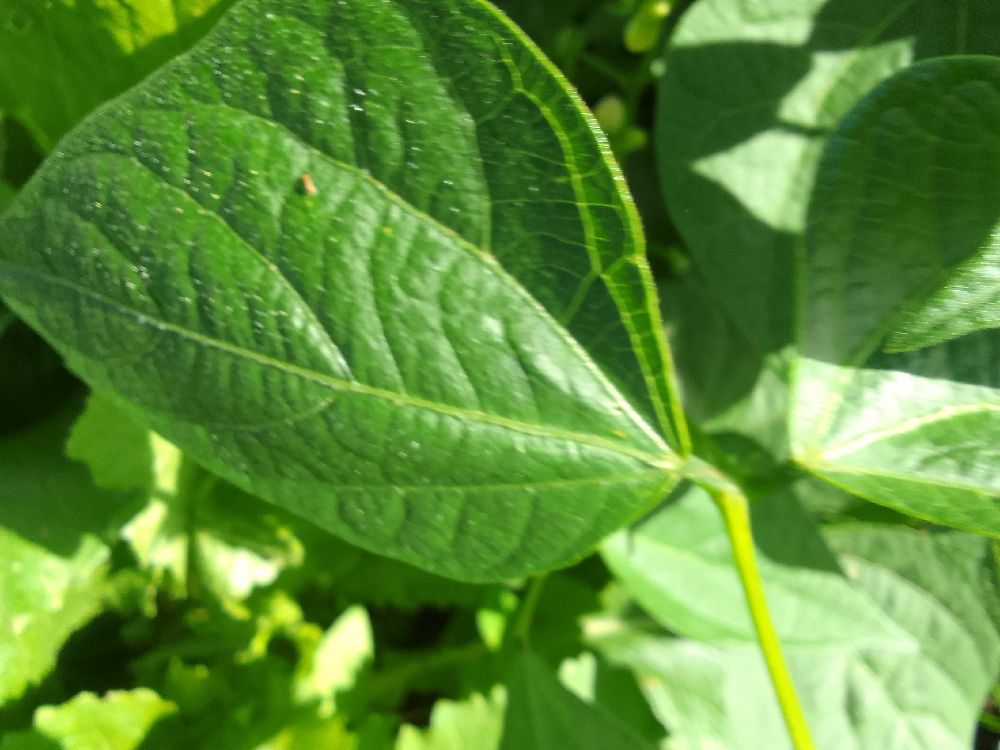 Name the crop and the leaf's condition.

common bean, healthy
